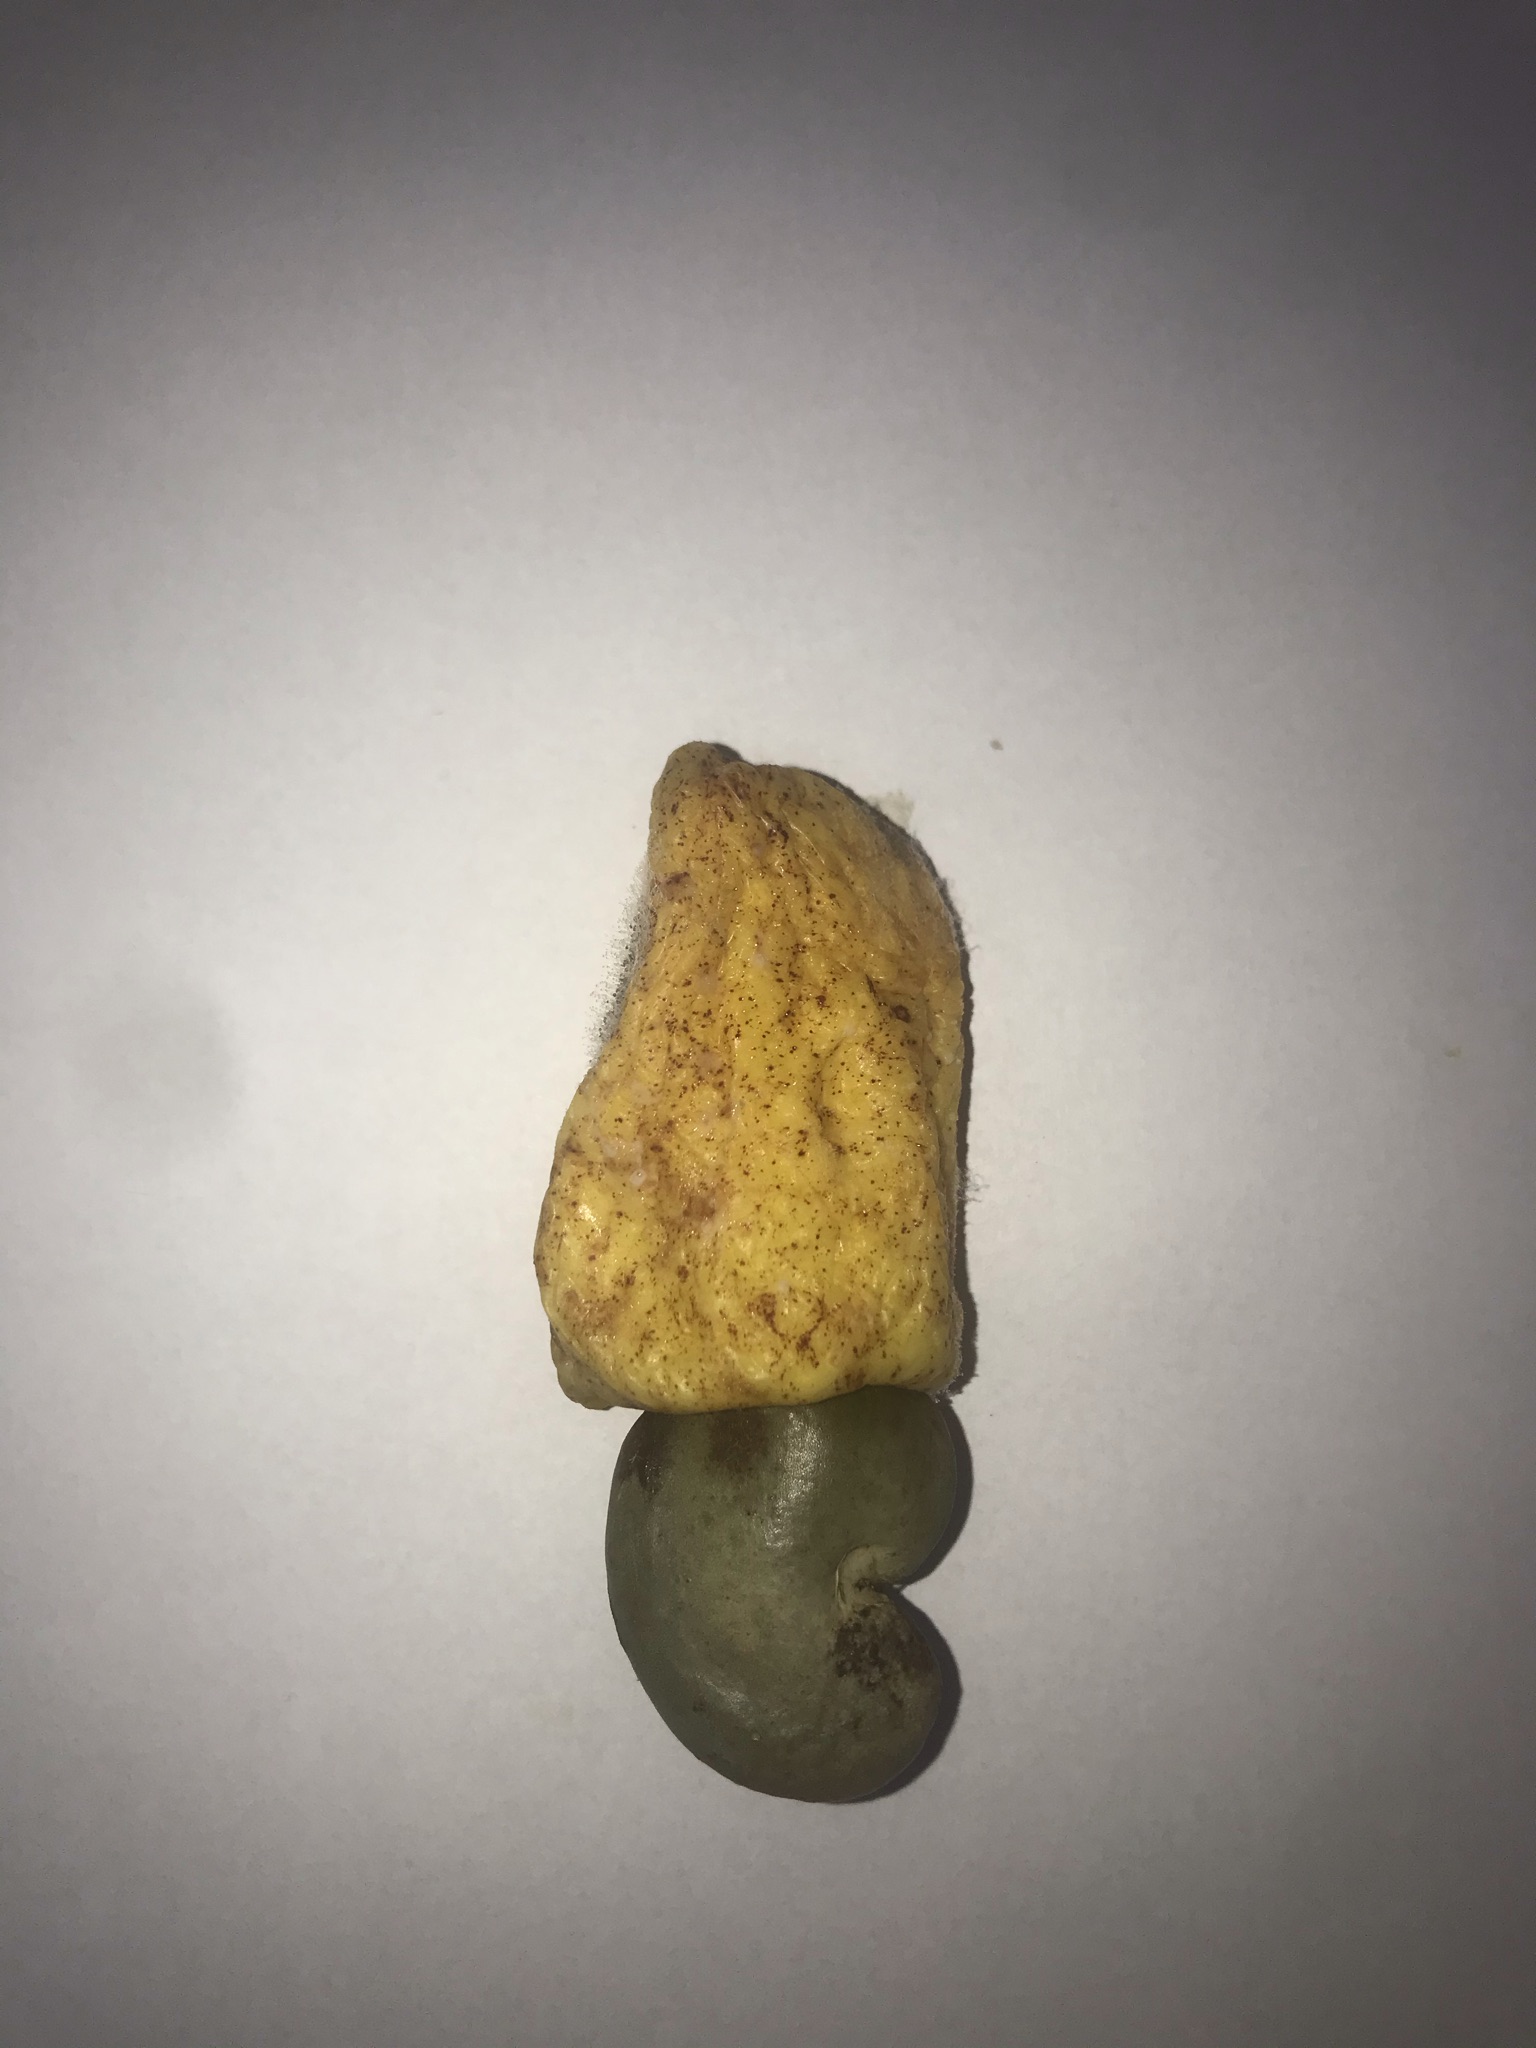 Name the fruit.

caju amarelo
